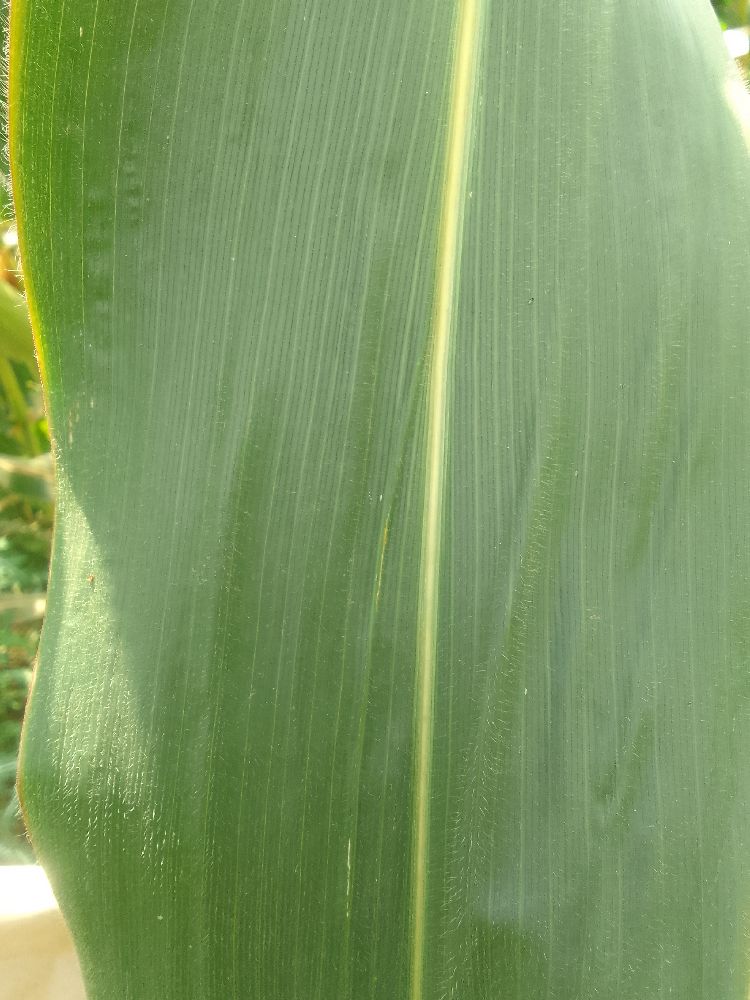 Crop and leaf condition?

maize, healthy
